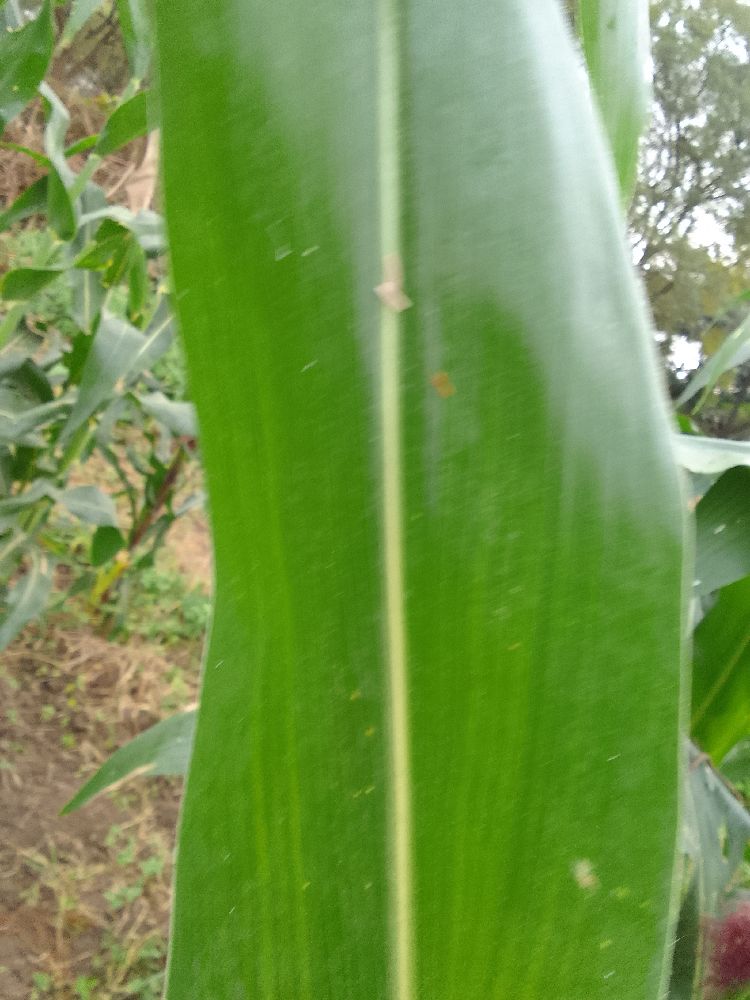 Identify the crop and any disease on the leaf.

maize, healthy
